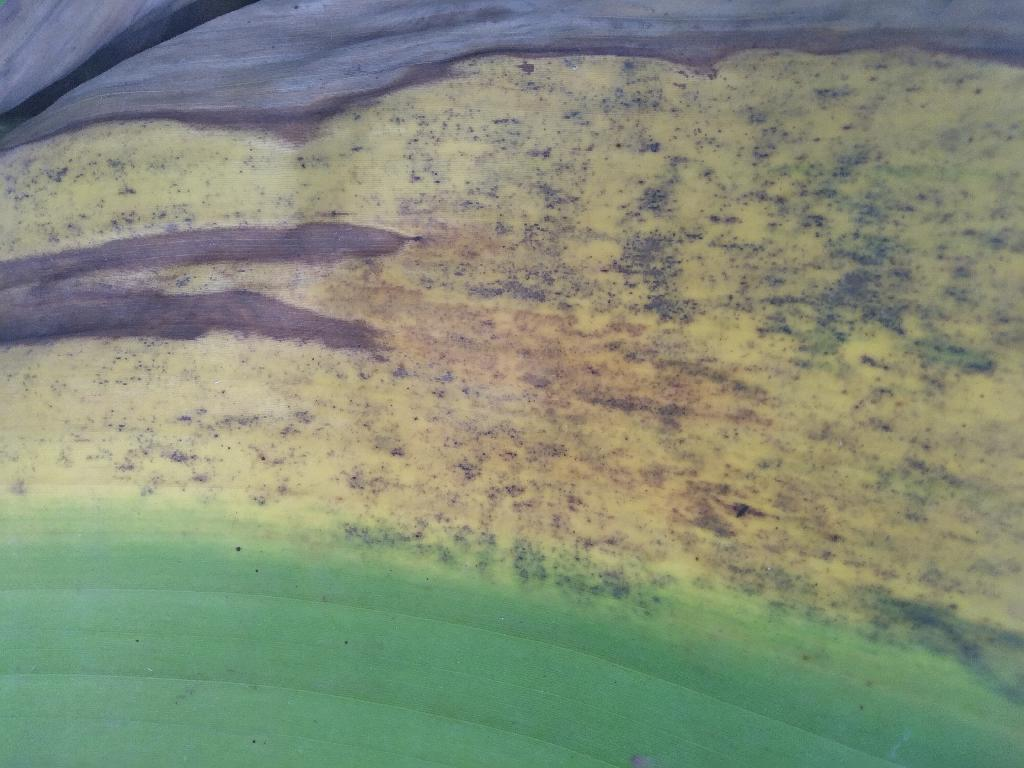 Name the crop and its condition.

banana, black sigatoka
